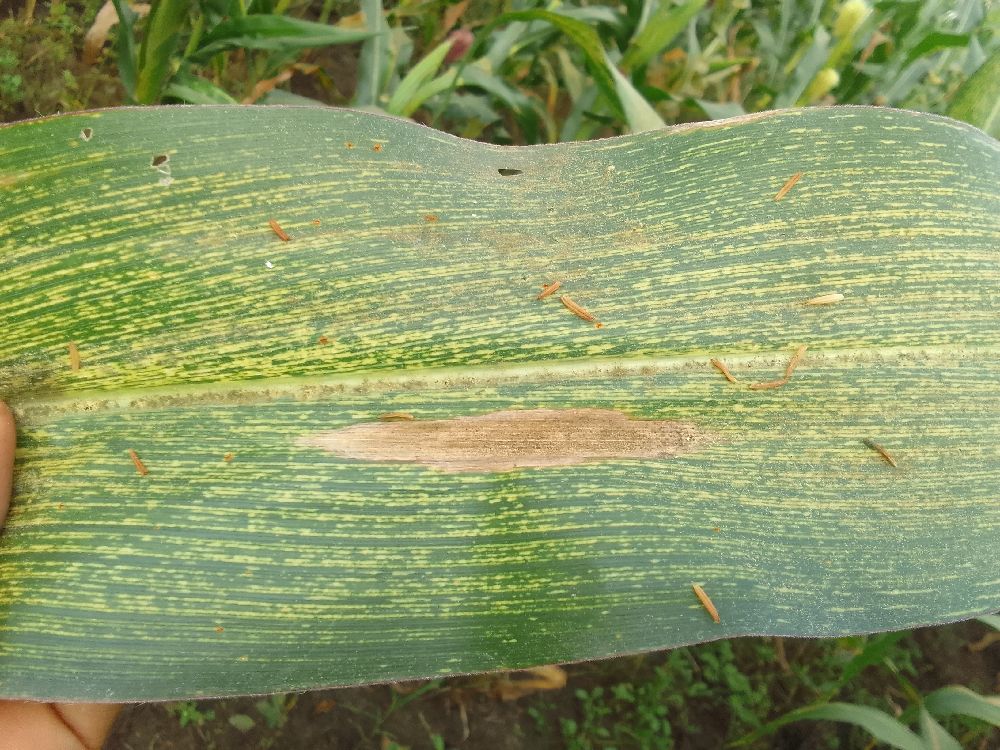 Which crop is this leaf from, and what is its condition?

maize, maize streak virus
